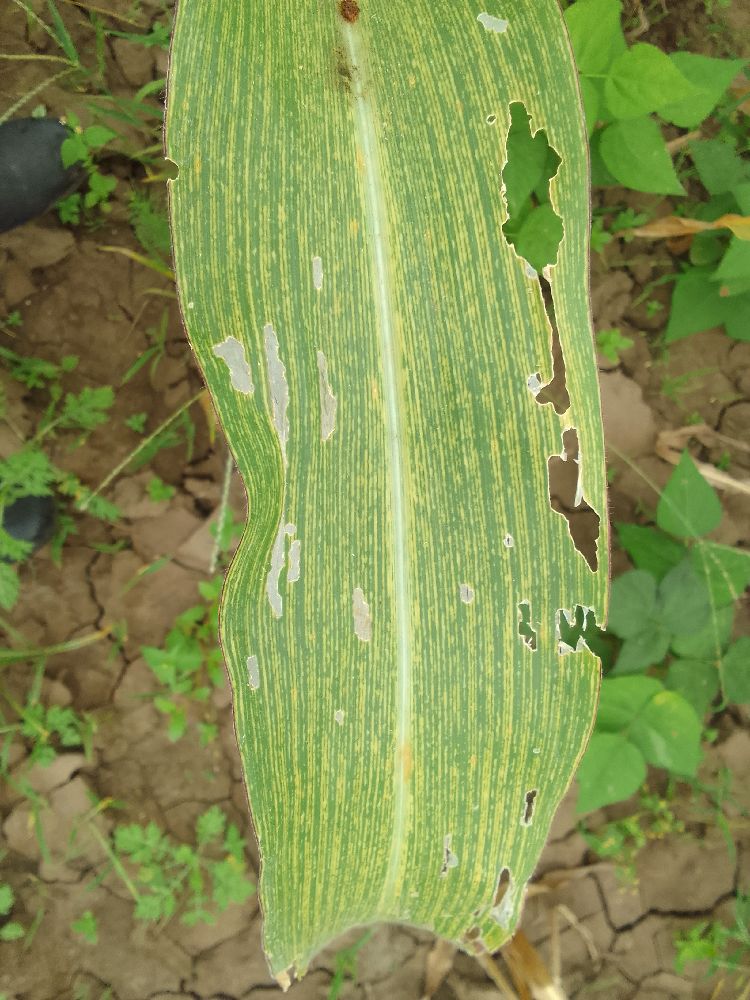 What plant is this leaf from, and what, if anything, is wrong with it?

maize, maize streak virus
